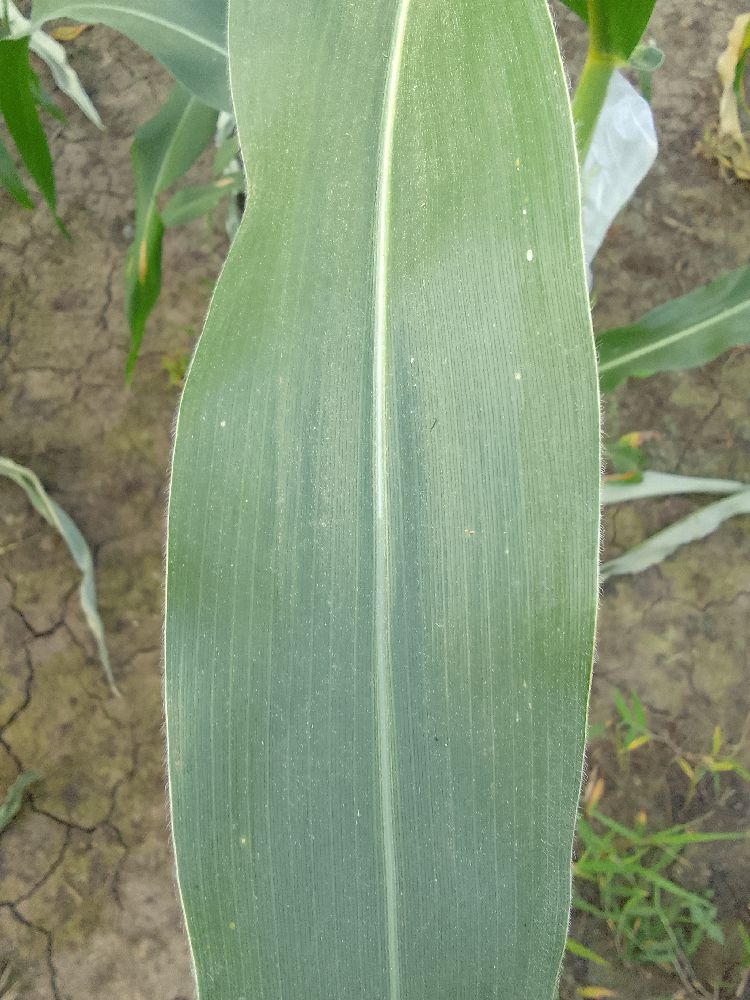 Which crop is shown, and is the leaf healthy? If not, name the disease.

maize, healthy
